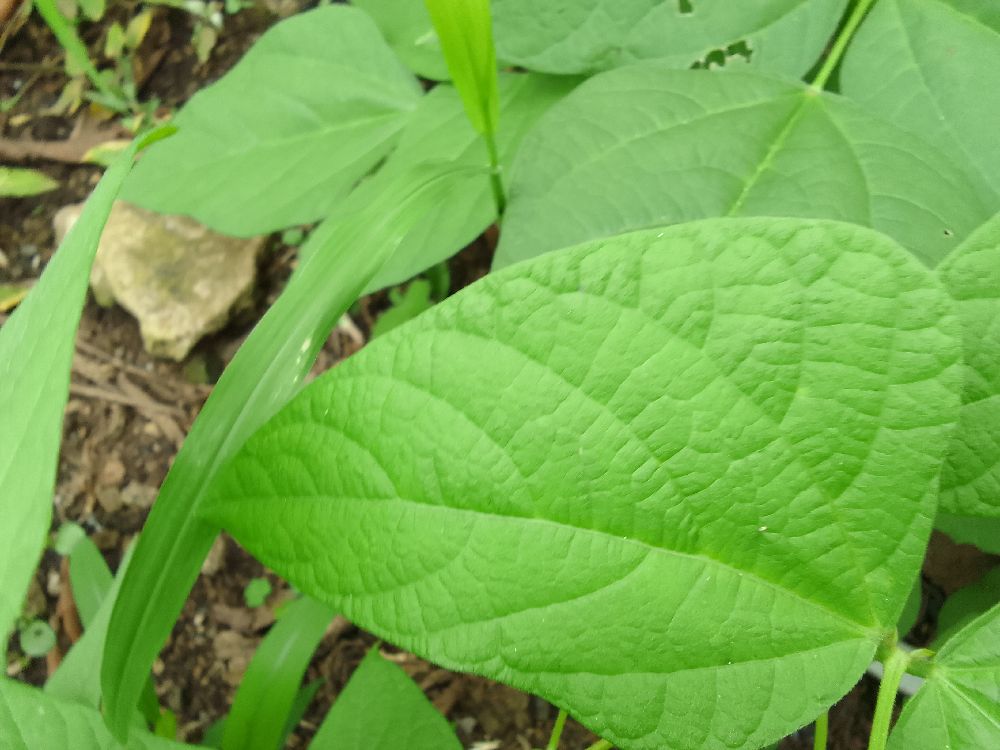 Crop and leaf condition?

common bean, healthy
